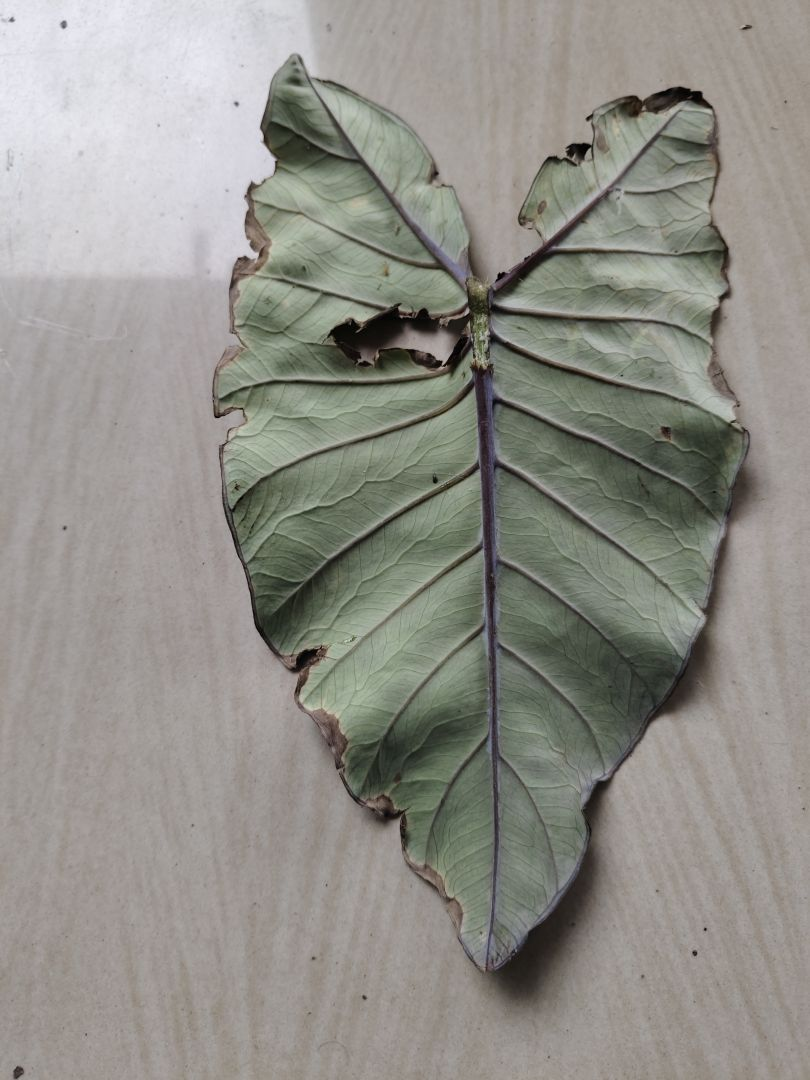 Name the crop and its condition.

taro, leaf blight
